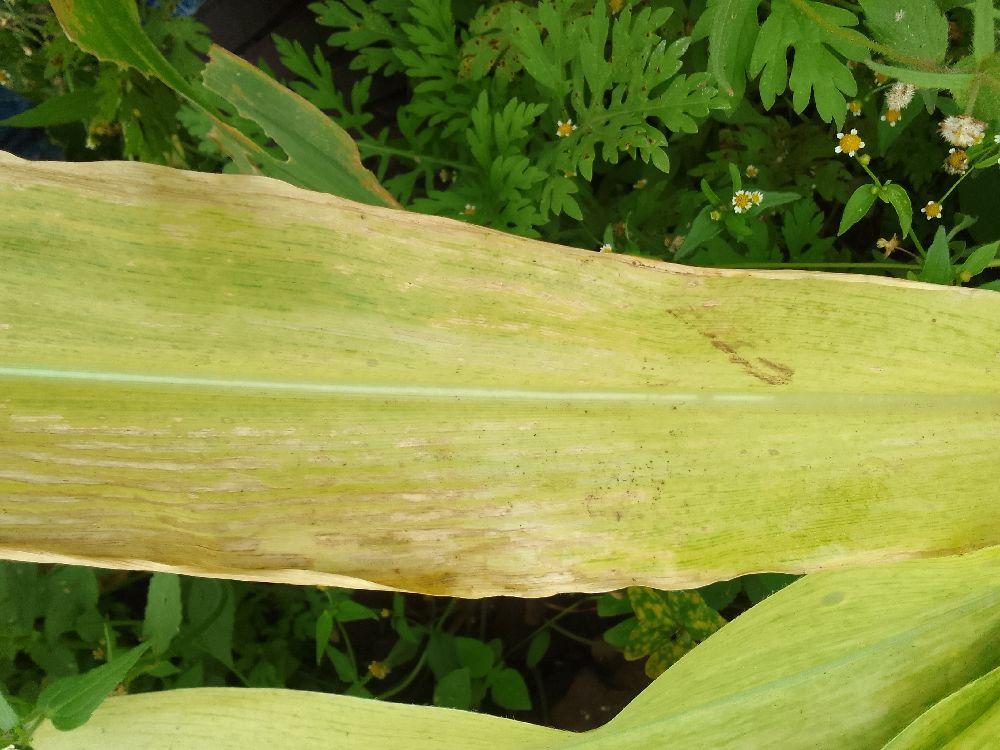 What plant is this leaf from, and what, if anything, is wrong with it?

maize, maize lethal necrosis
